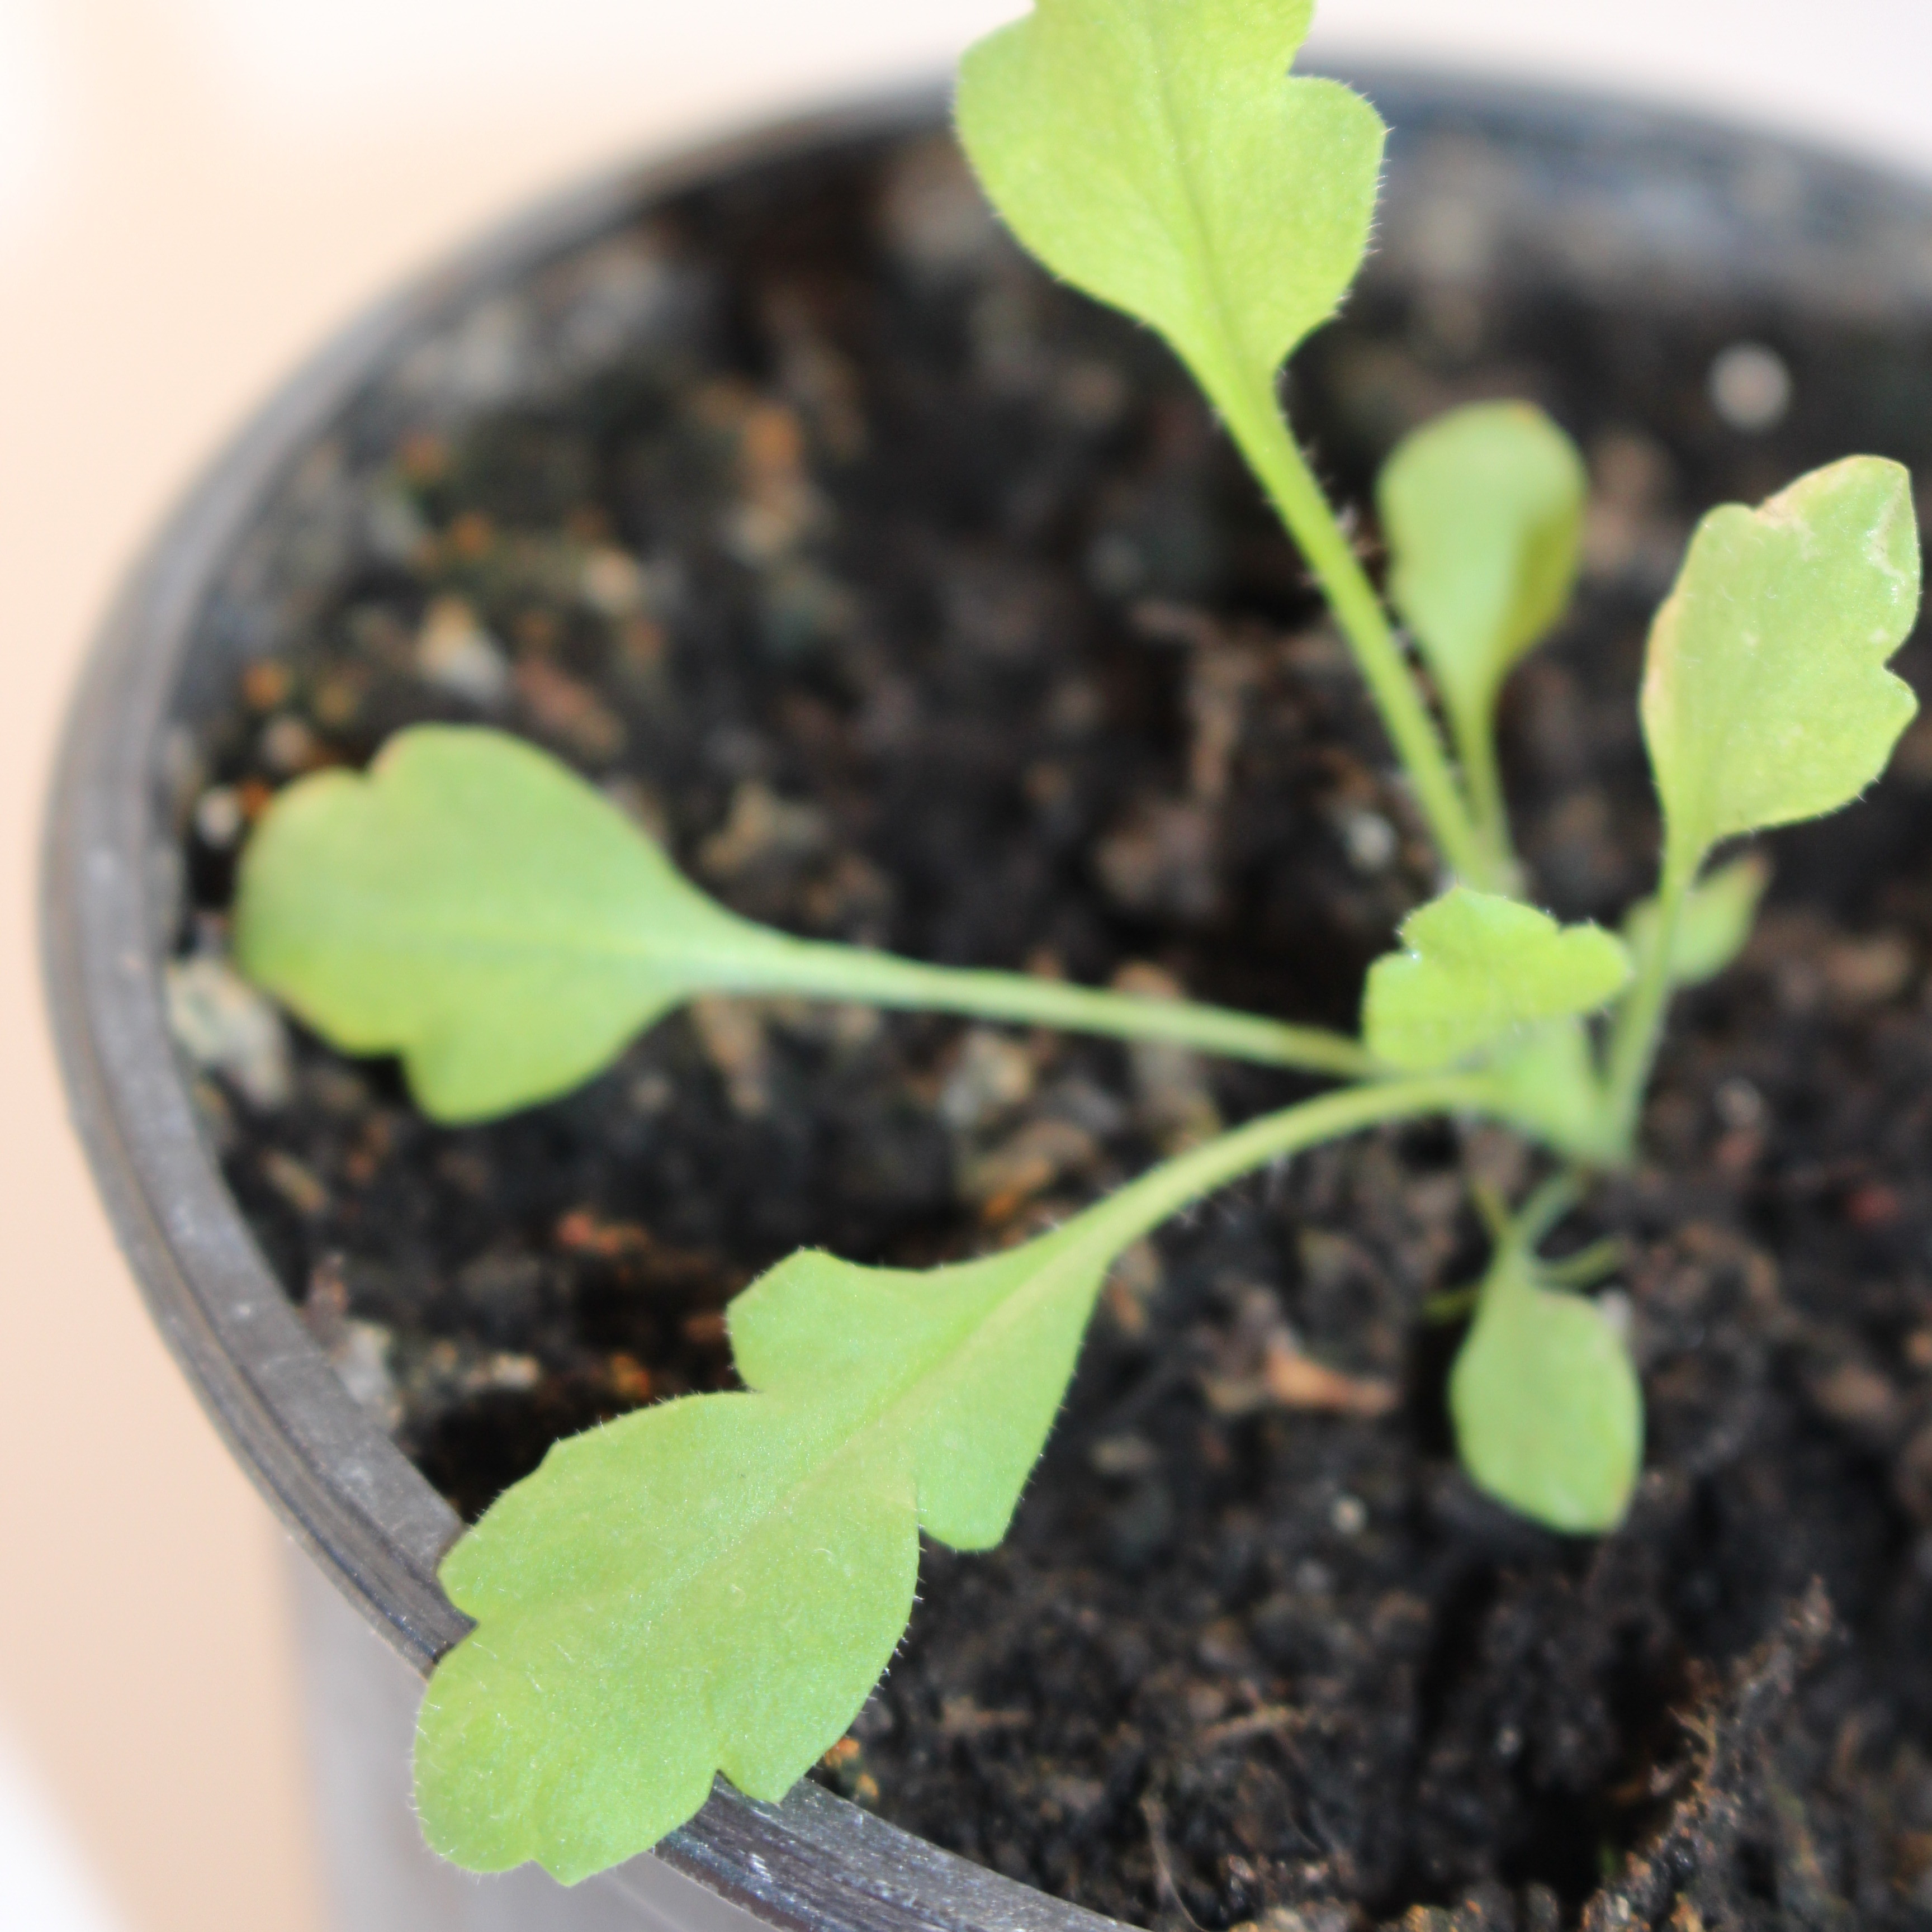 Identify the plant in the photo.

Papaver rhoeas
